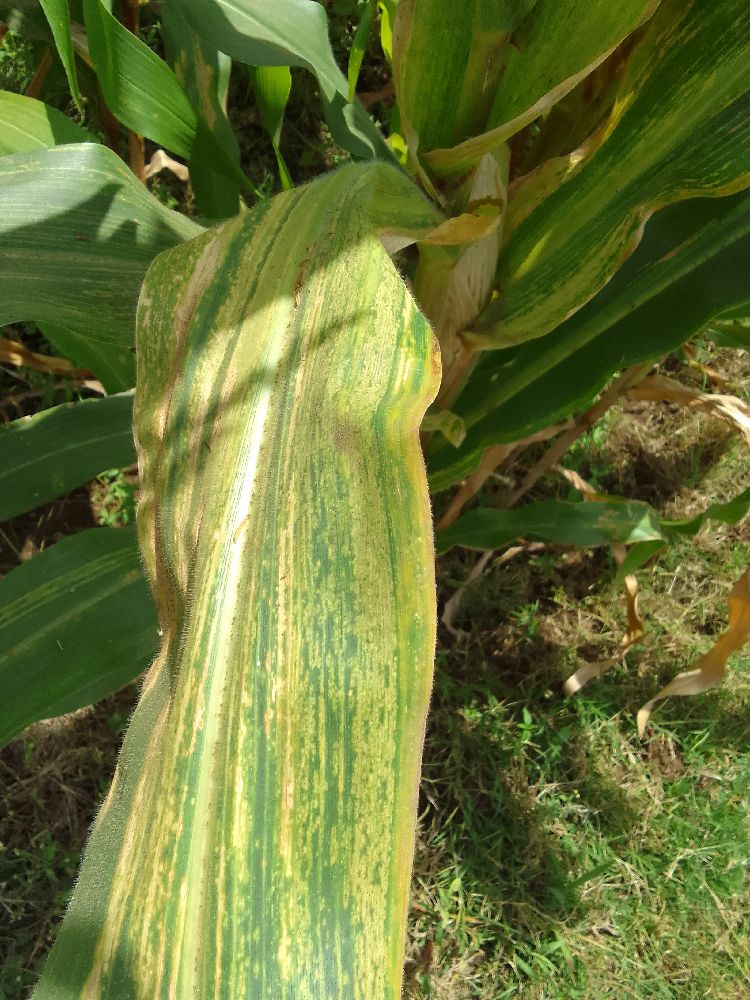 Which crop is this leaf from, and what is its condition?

maize, maize lethal necrosis
